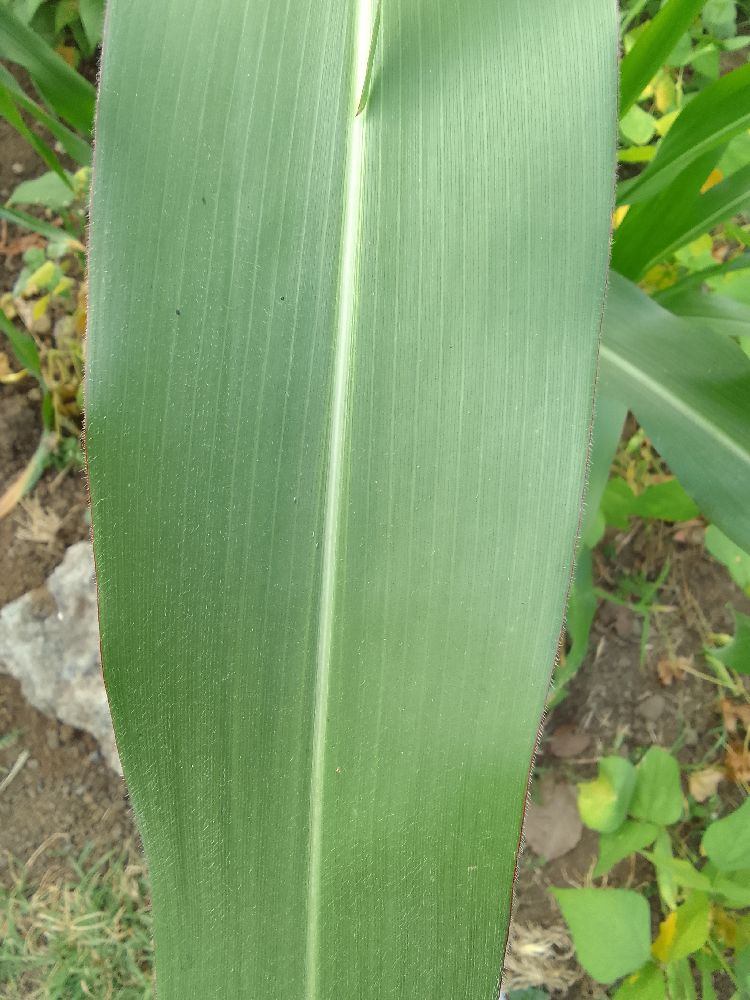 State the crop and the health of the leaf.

maize, healthy
